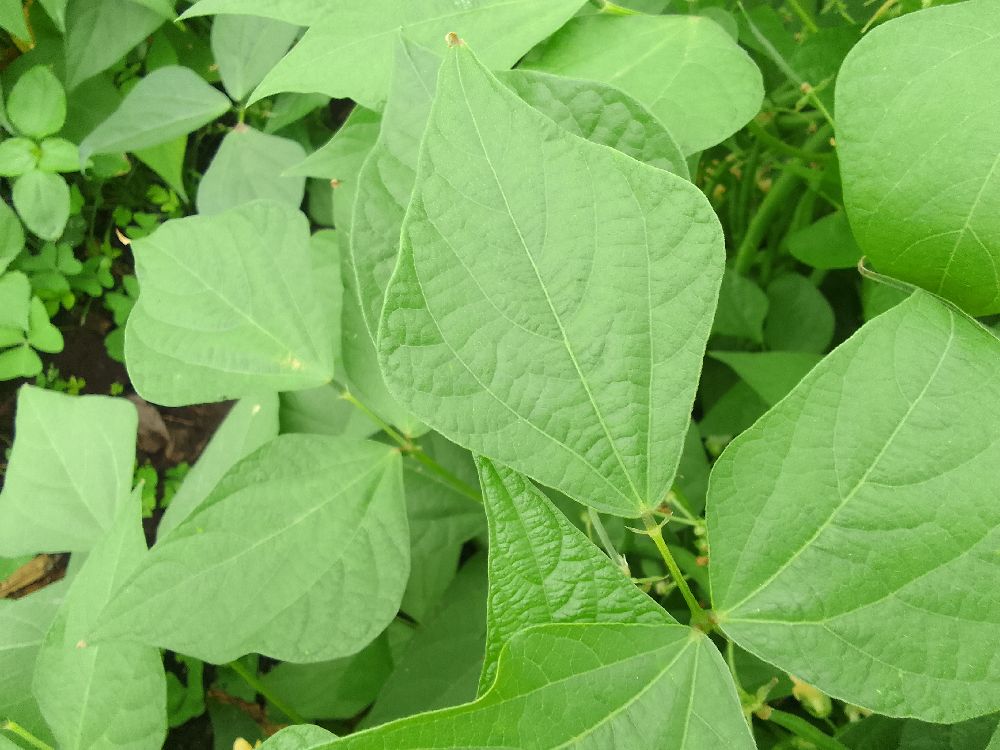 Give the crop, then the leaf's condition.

common bean, healthy
